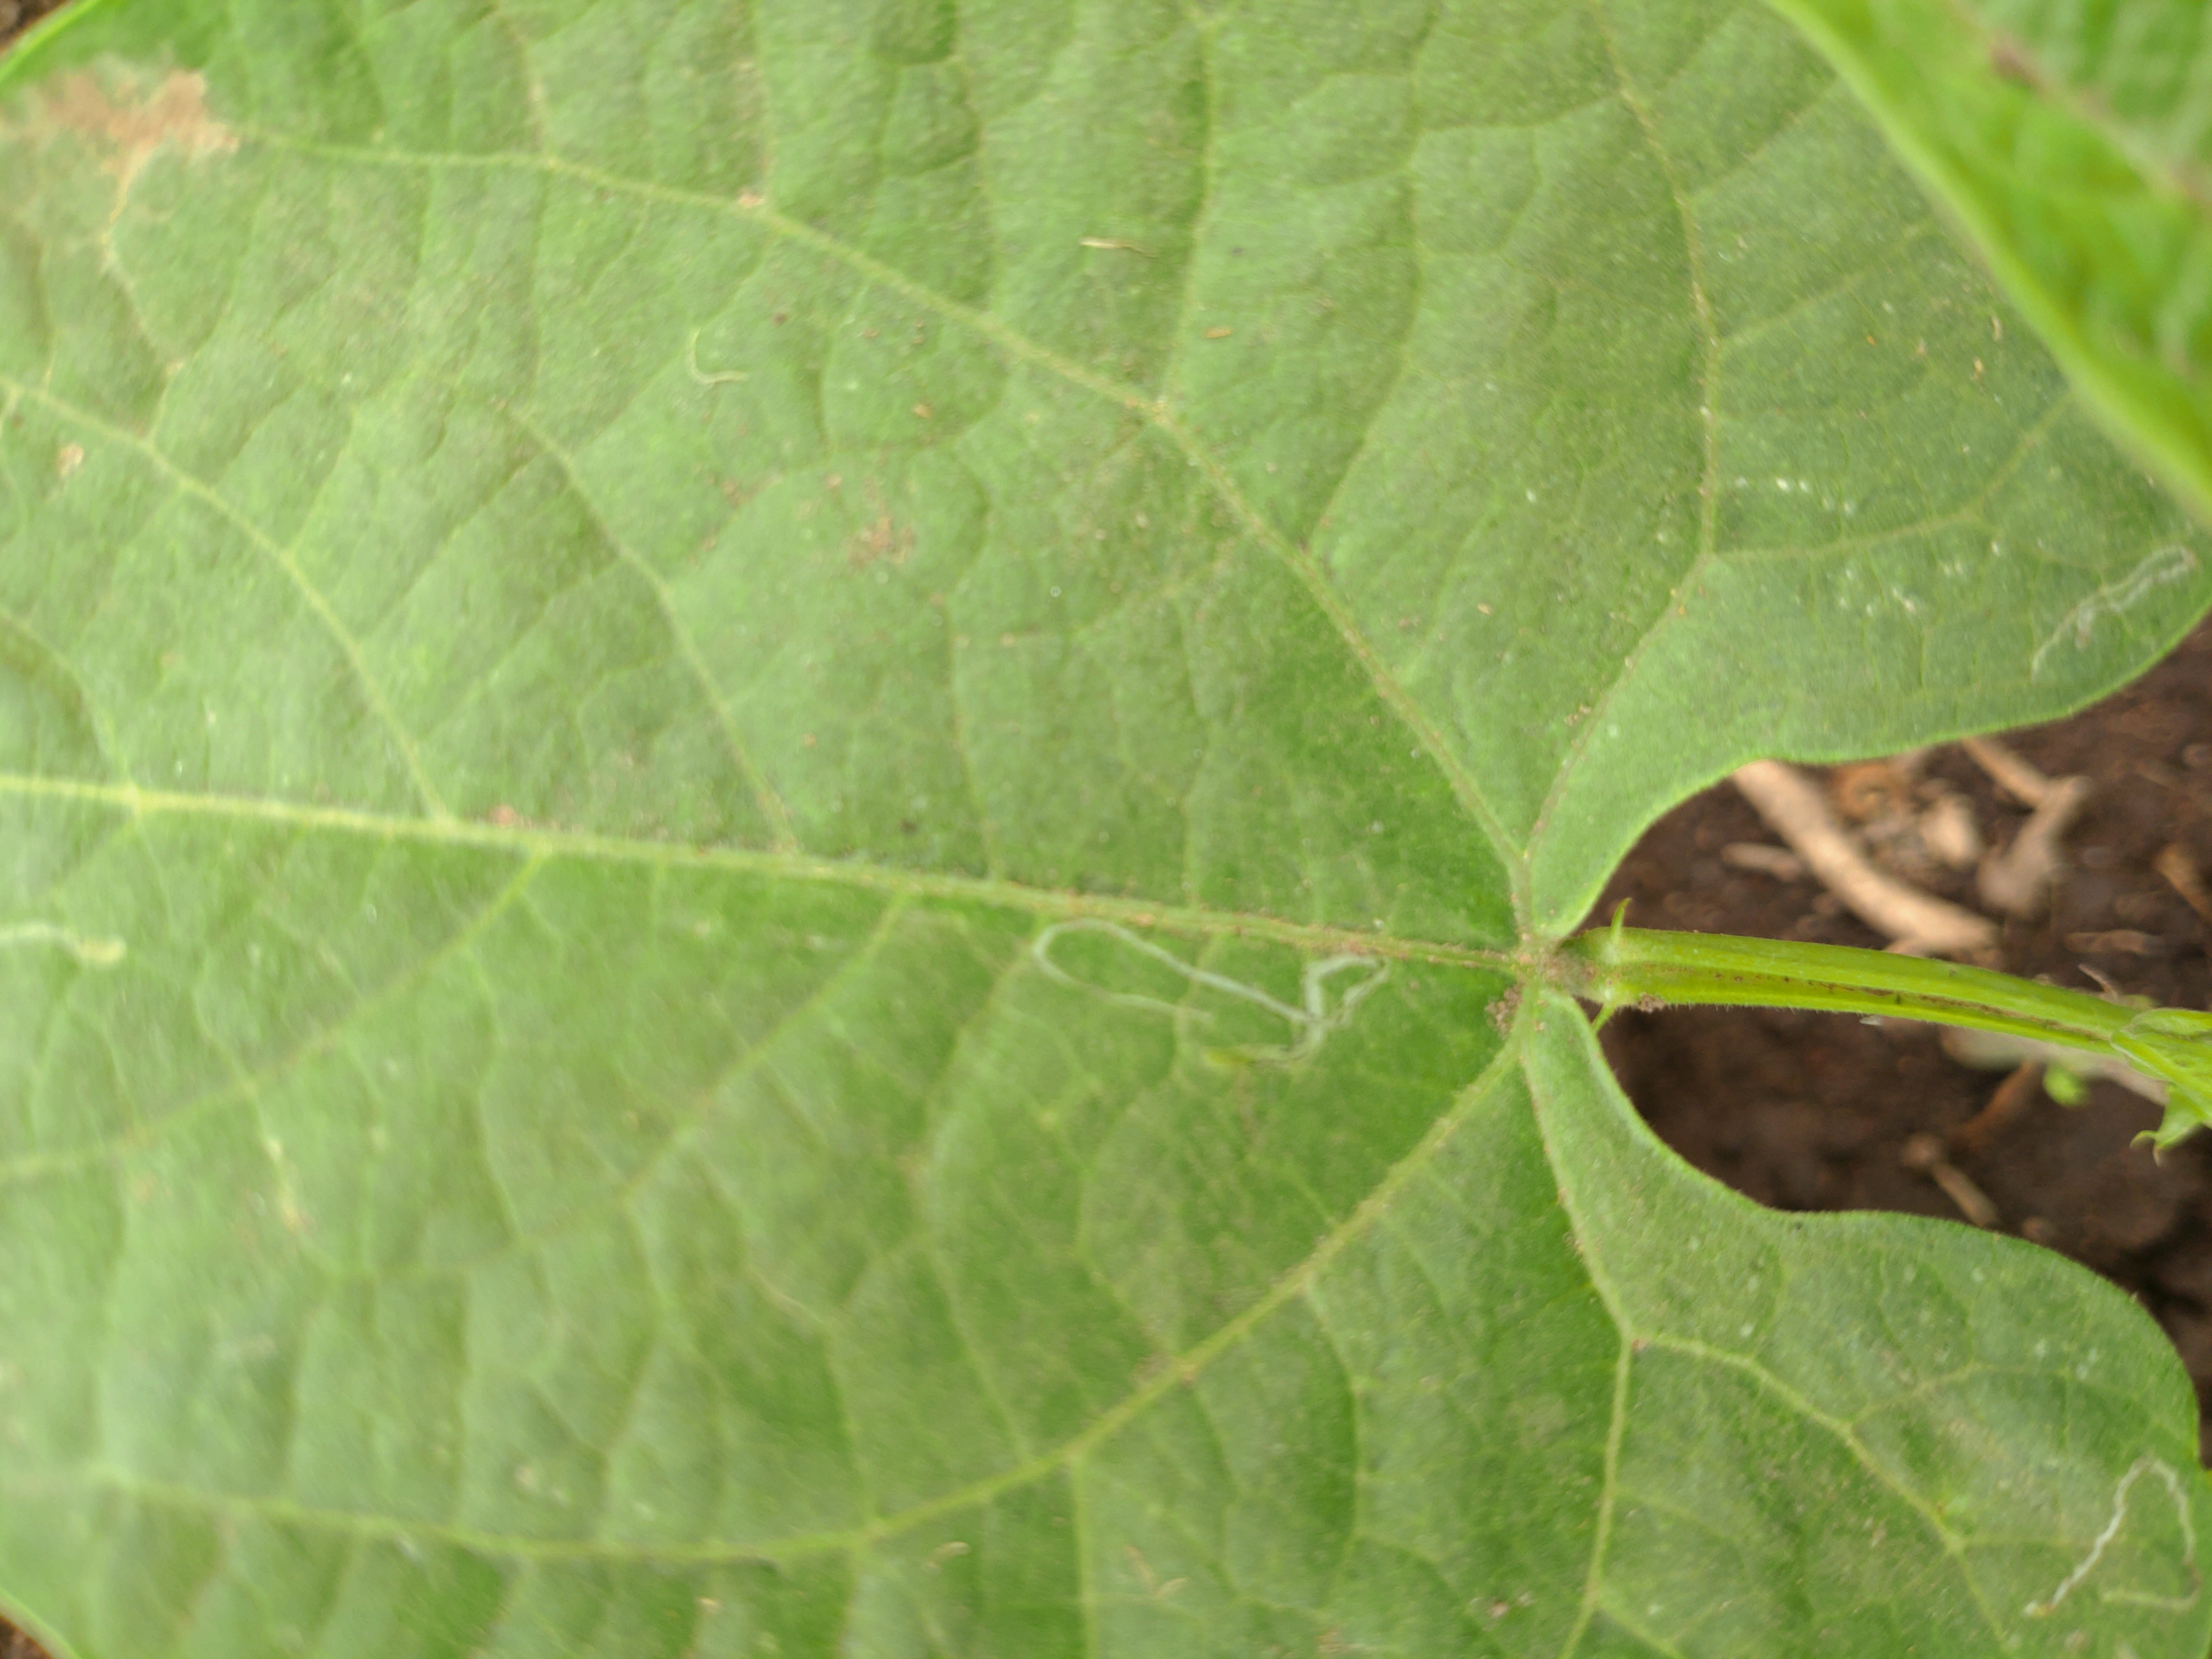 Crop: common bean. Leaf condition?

healthy
